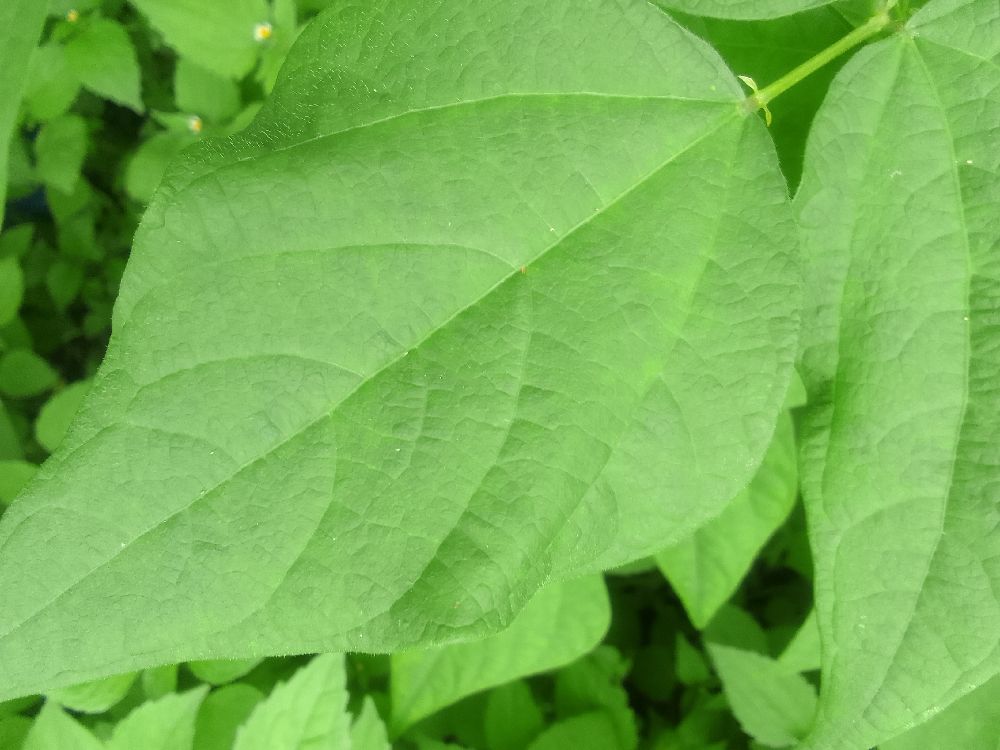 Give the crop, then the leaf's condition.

common bean, healthy
